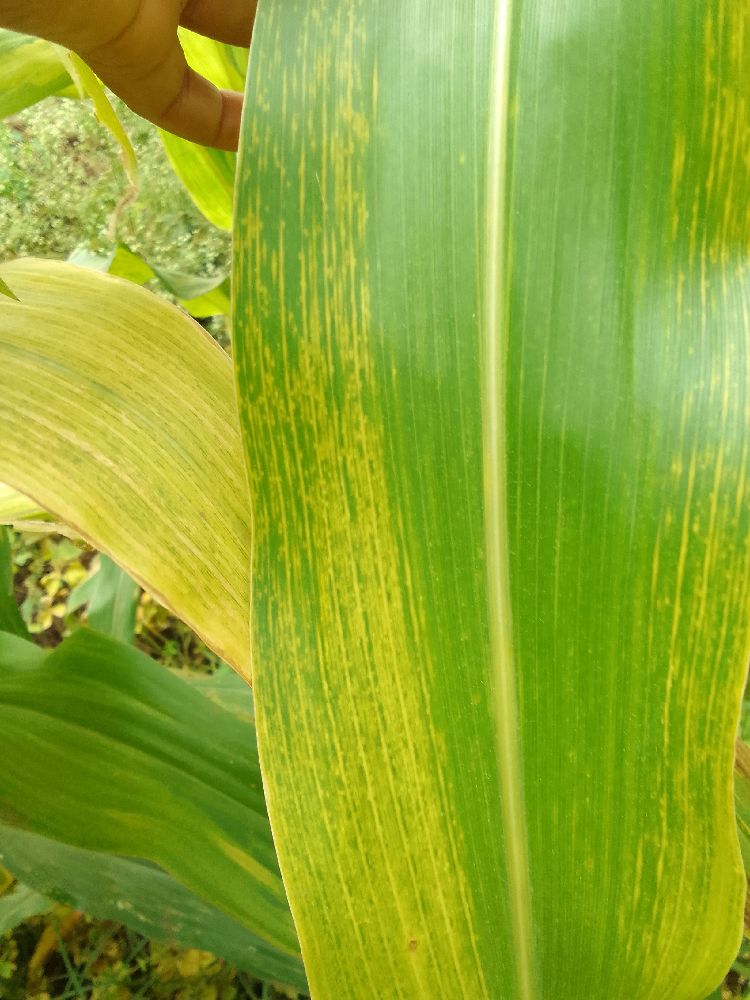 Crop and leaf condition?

maize, maize lethal necrosis
